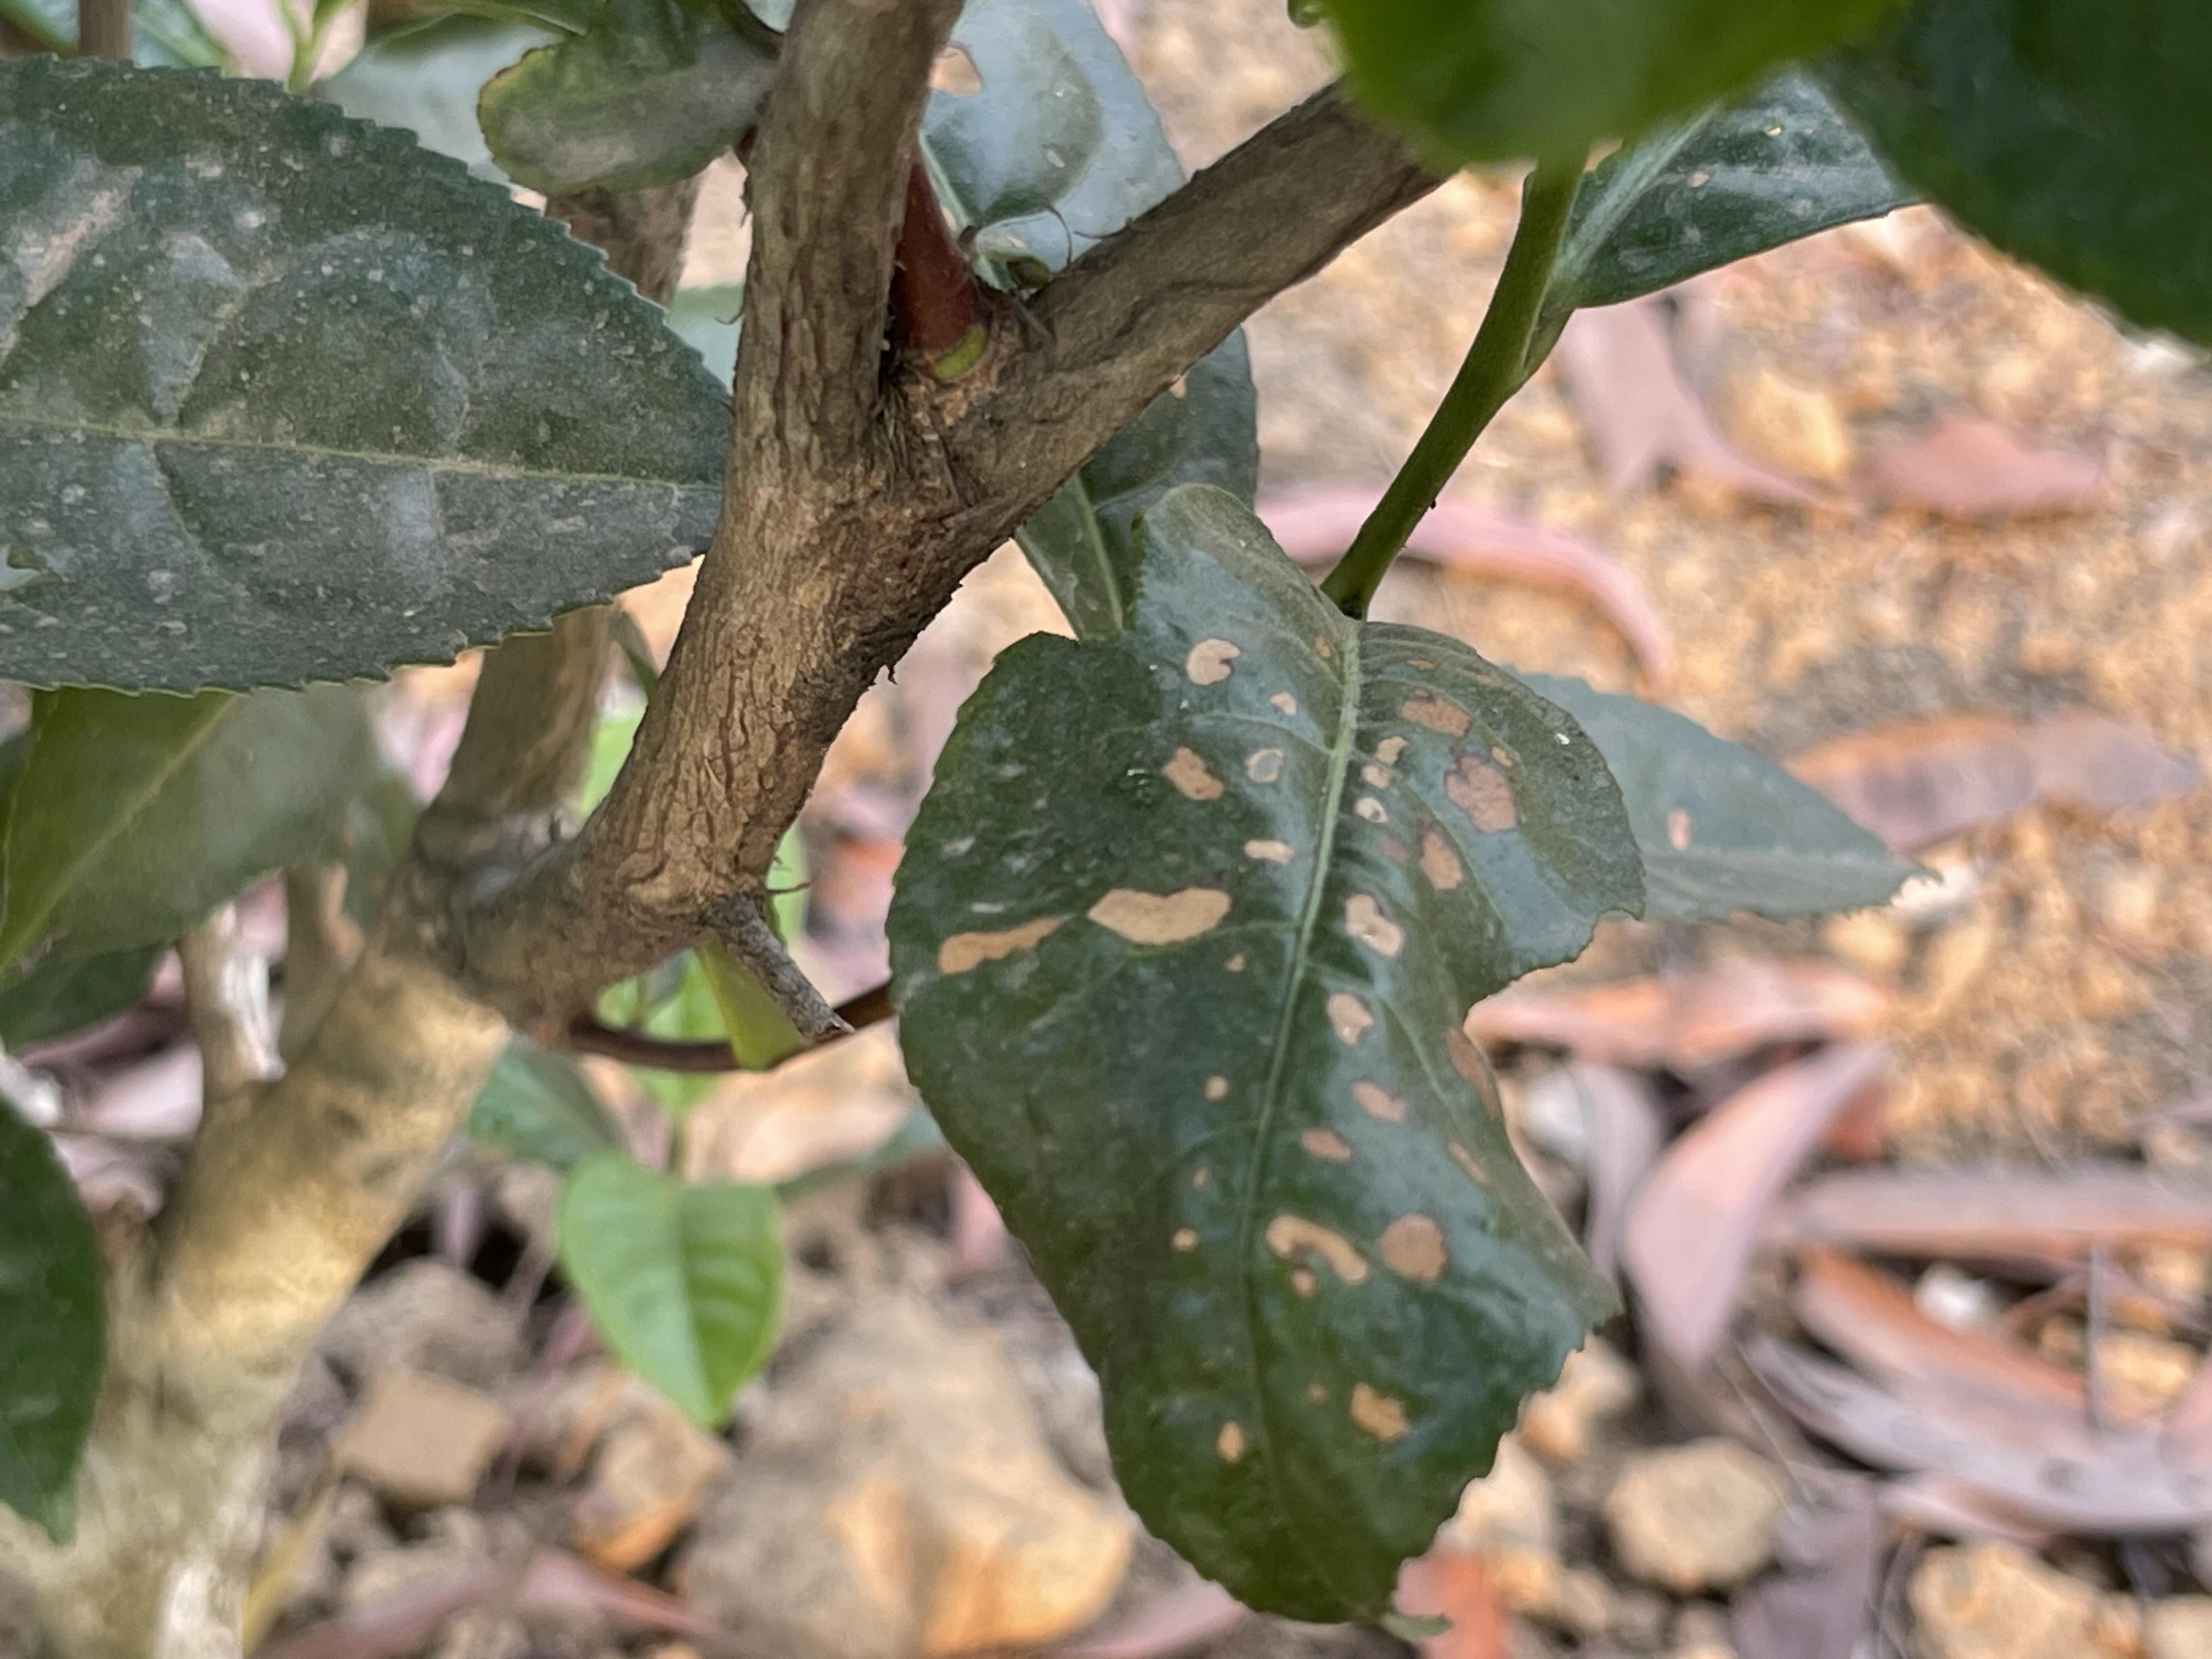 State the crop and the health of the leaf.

tea, red rust
